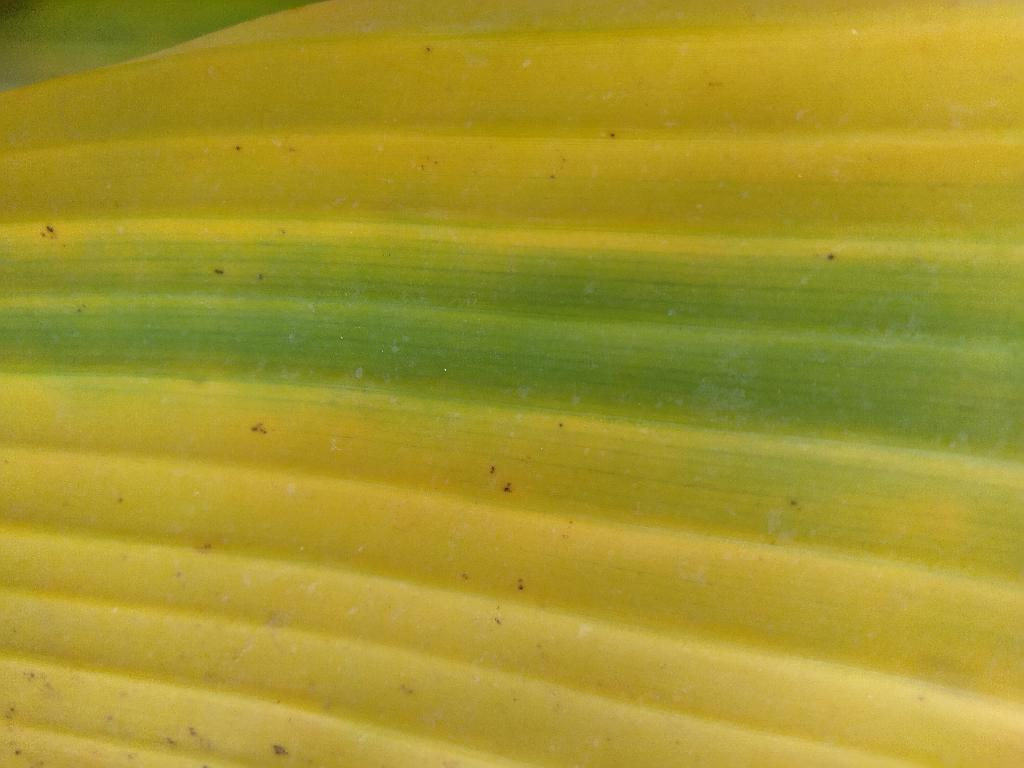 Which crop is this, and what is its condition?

banana, fusarium wilt race 1
